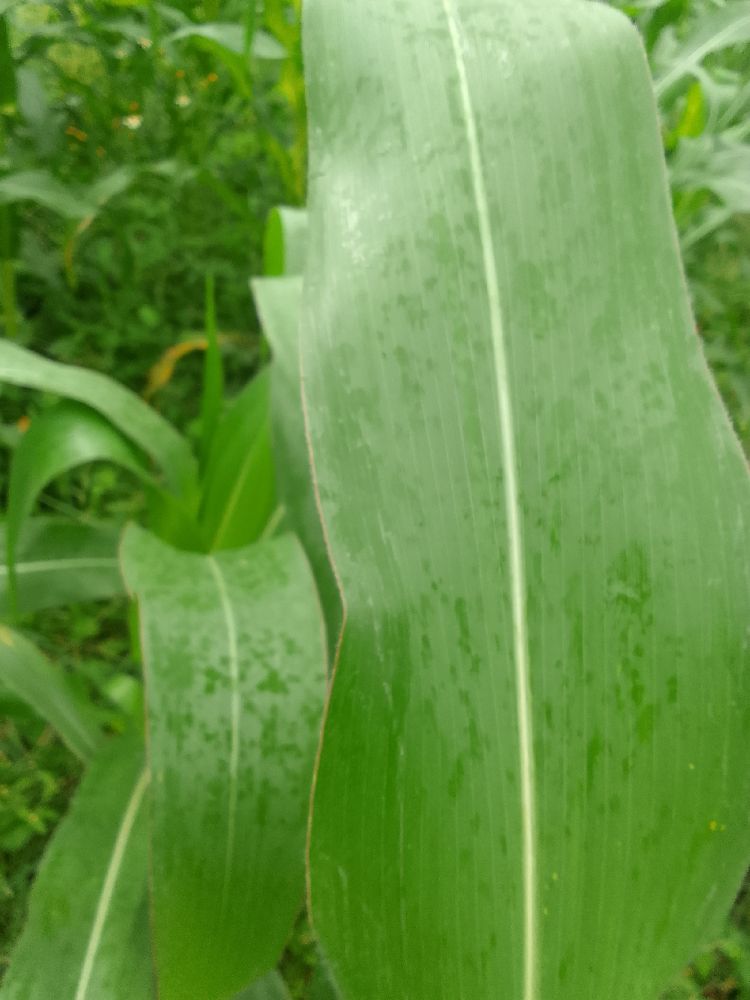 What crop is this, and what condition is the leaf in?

maize, healthy
